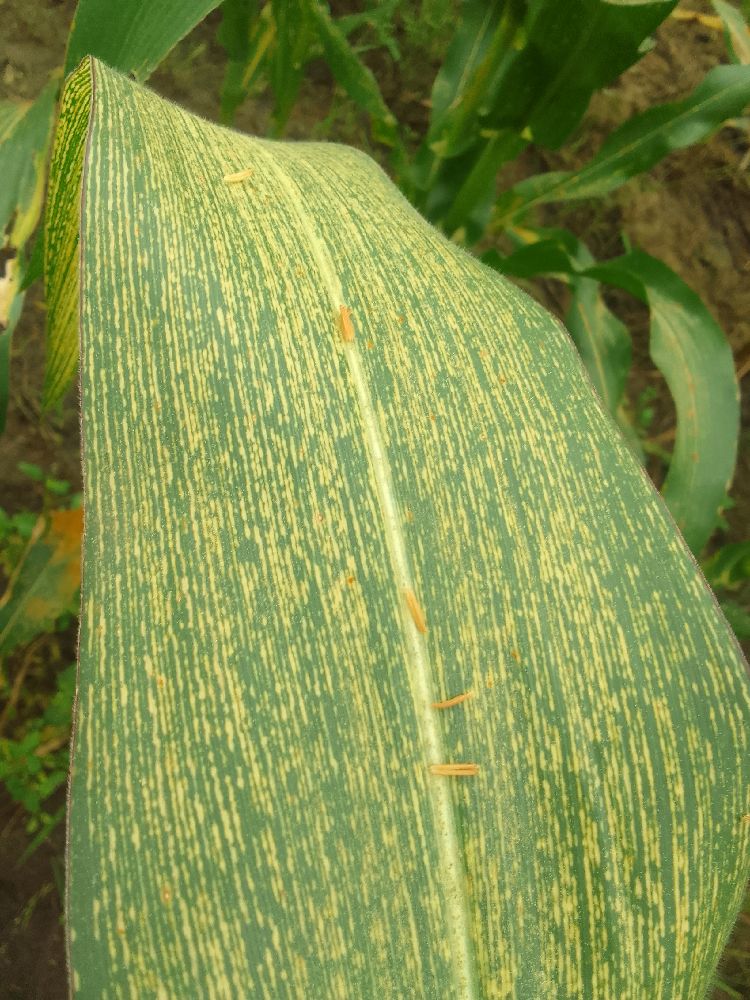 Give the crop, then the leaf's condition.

maize, maize streak virus
